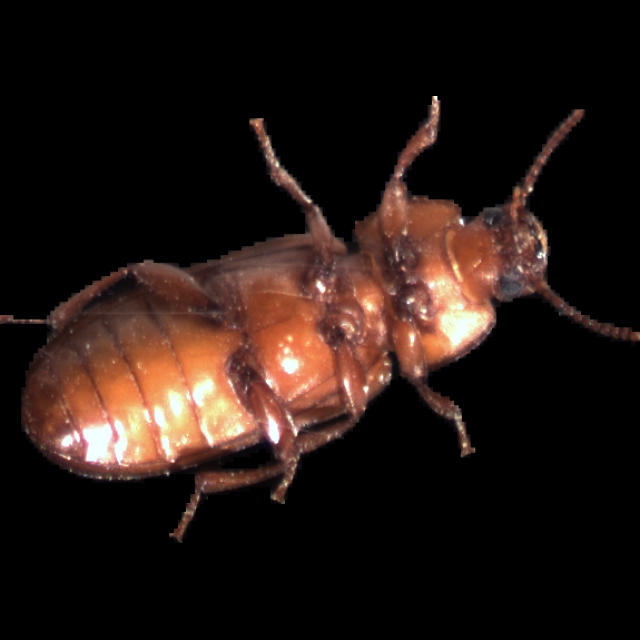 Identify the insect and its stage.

mealworm beetle
